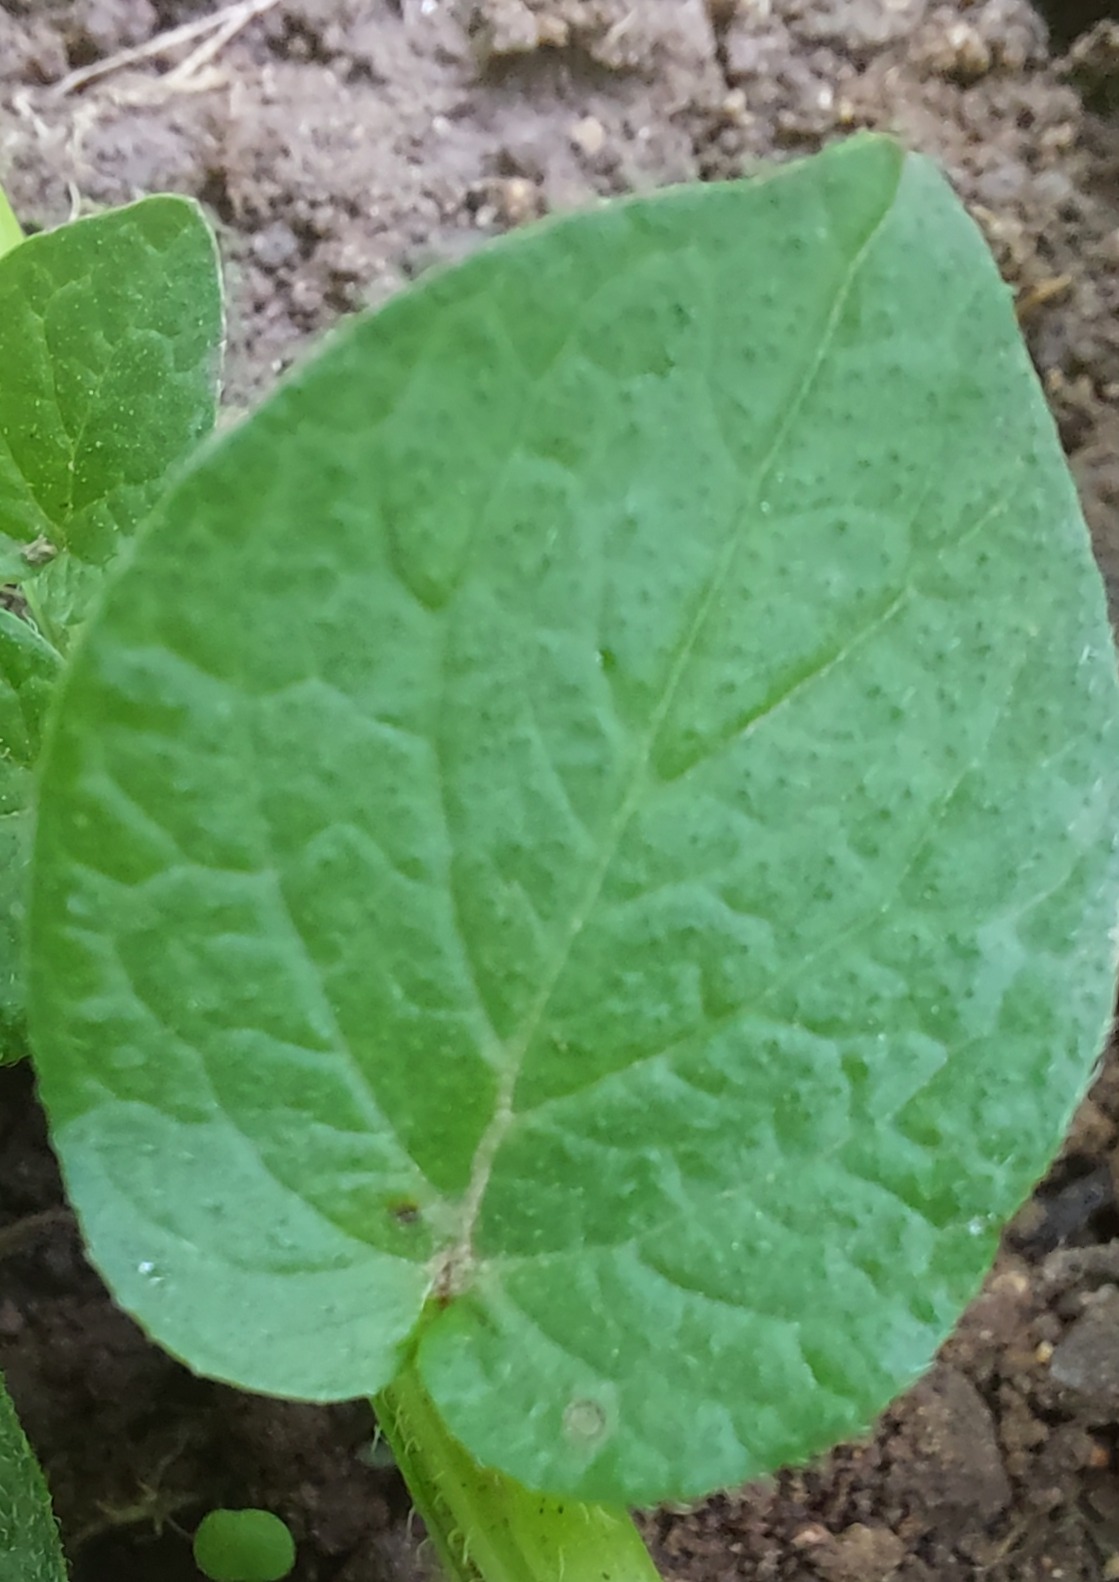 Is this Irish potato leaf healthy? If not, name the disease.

healthy
